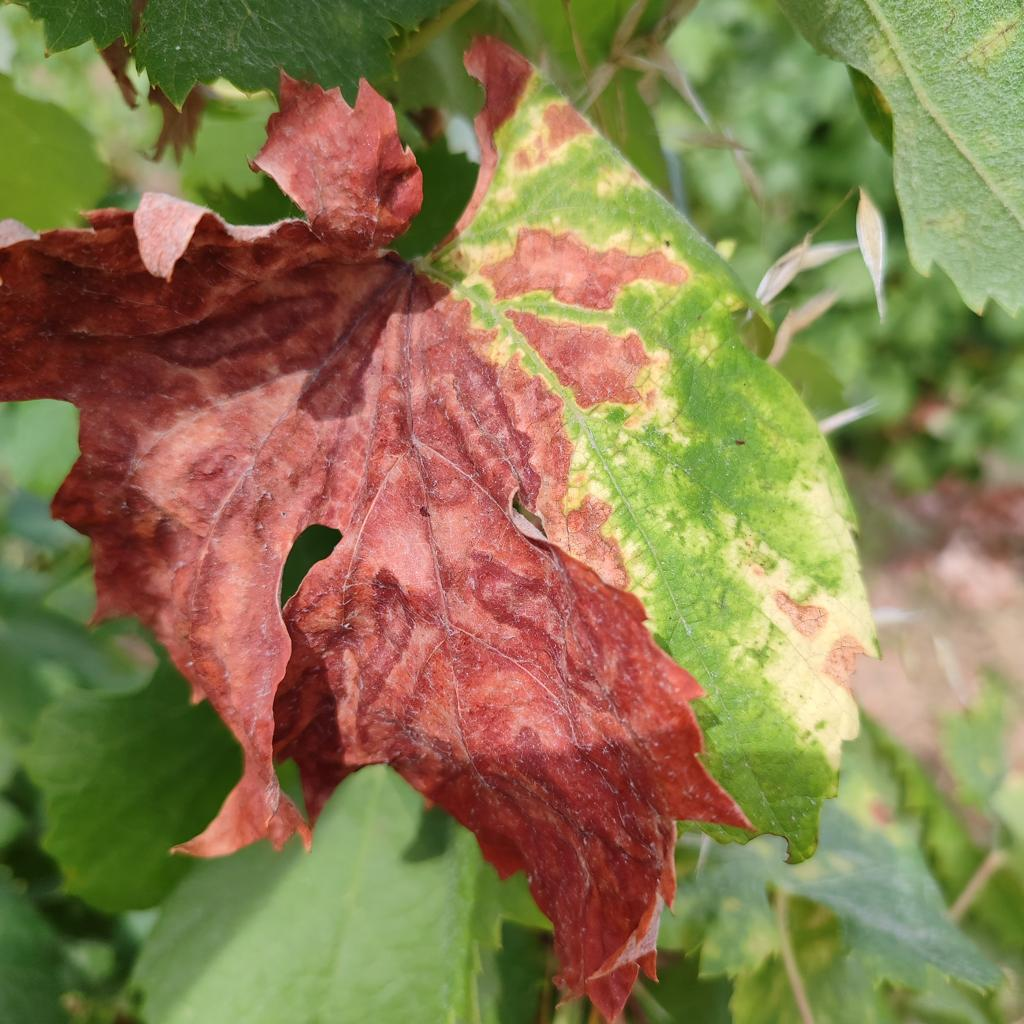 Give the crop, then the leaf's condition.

grapevine, esca complex
